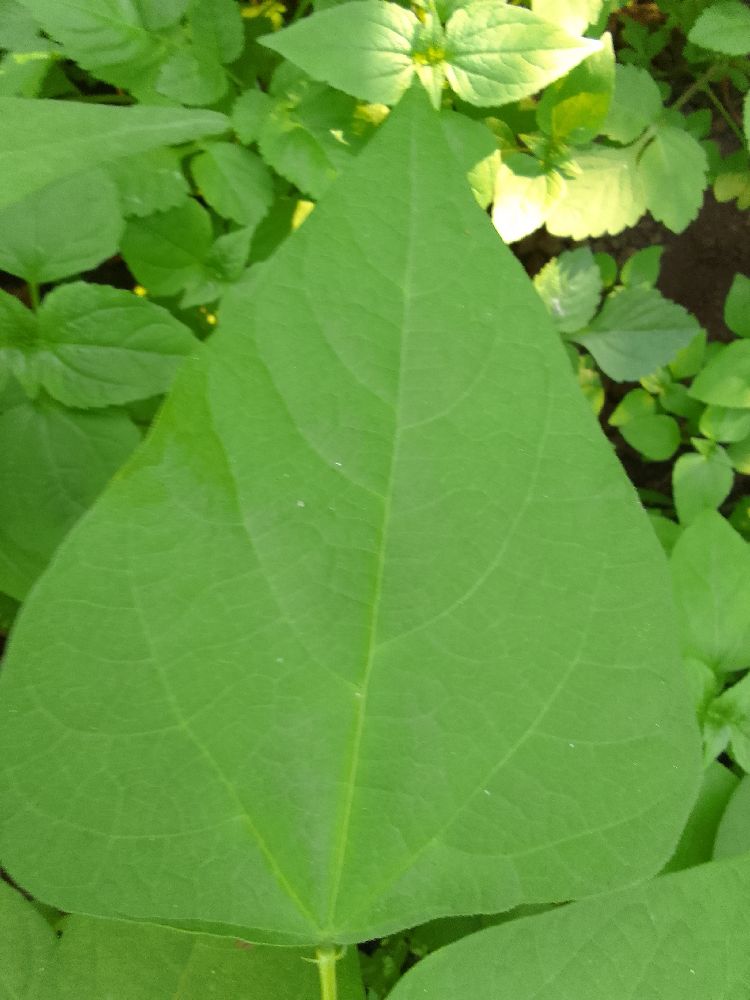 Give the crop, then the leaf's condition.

common bean, healthy
